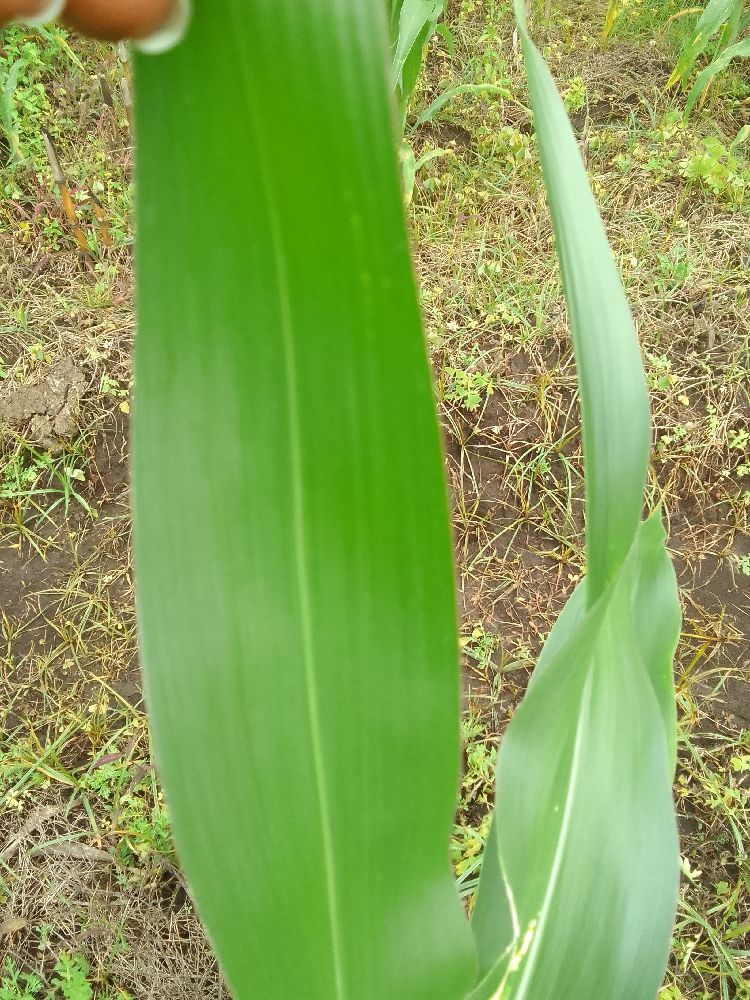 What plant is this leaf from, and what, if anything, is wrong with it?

maize, healthy
